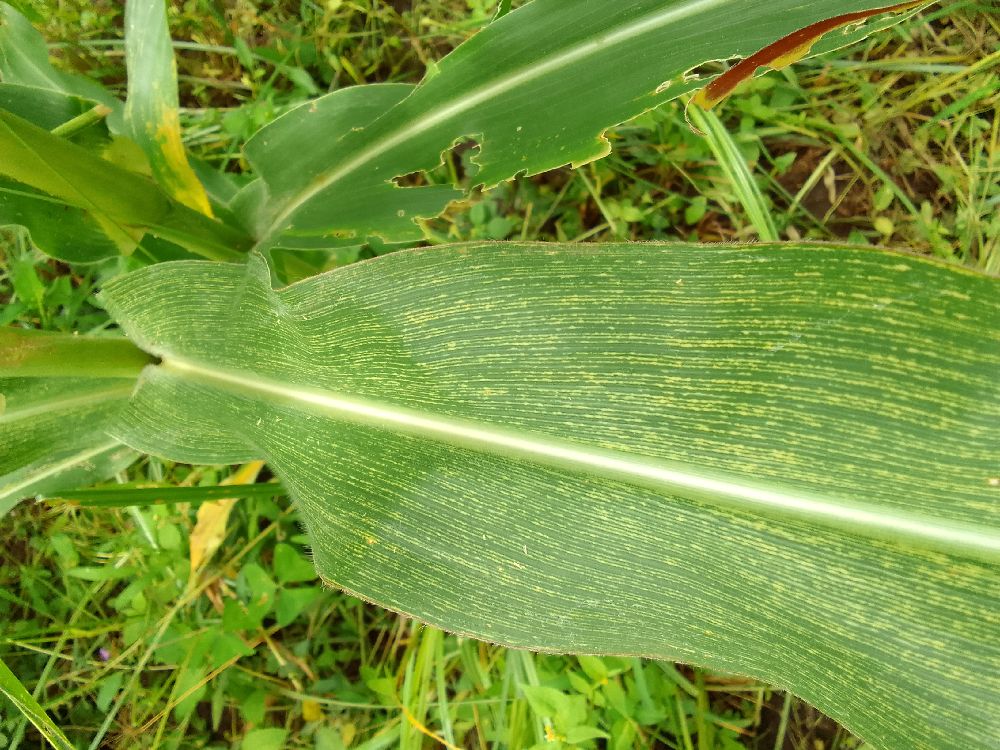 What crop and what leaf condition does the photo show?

maize, maize streak virus
